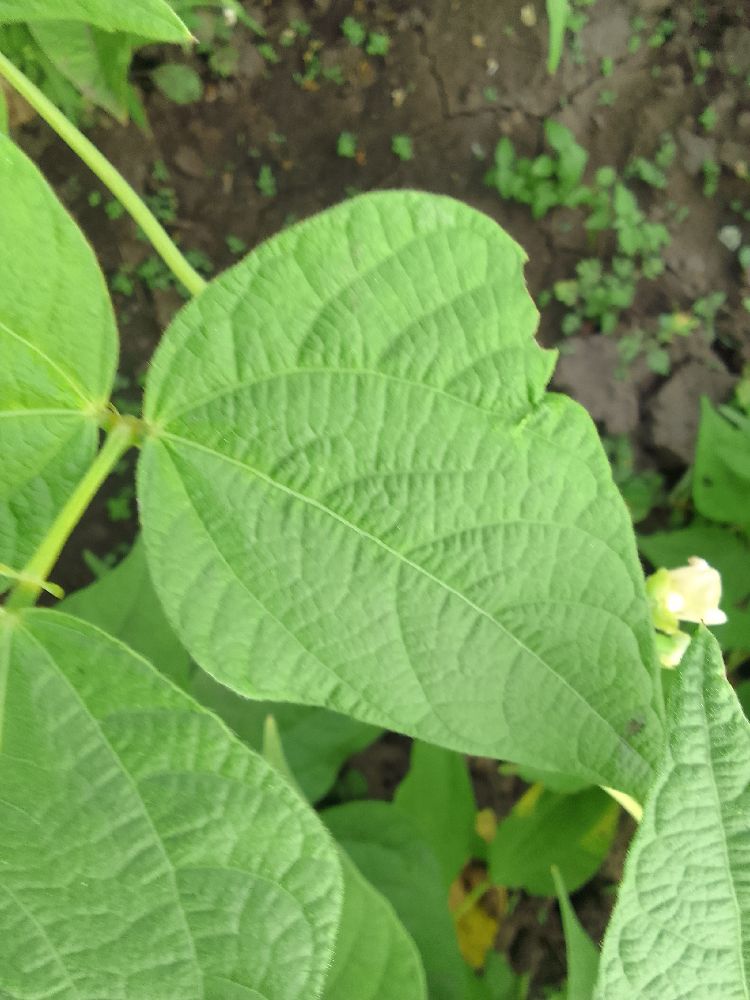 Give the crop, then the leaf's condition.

common bean, healthy
